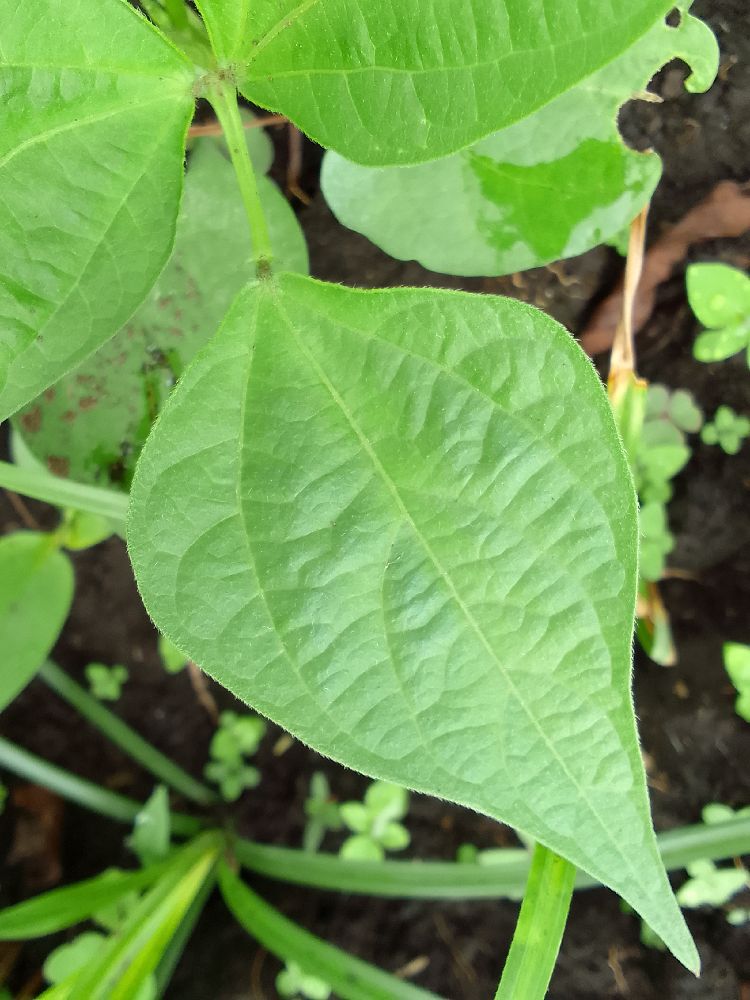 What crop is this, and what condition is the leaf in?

common bean, healthy
